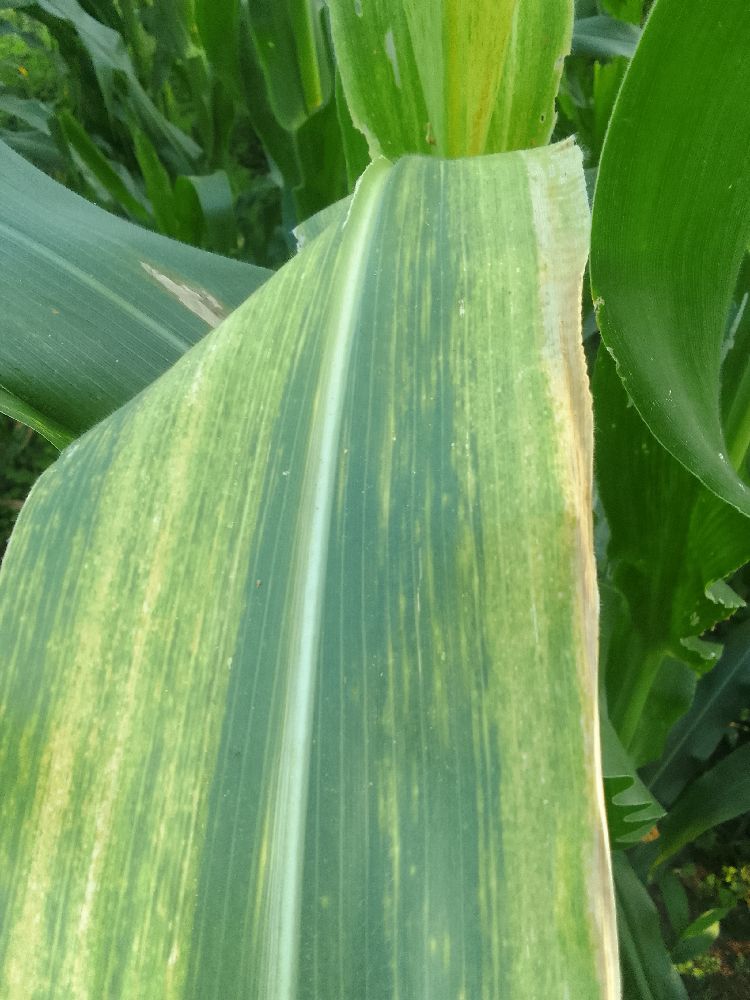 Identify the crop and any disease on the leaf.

maize, maize lethal necrosis
